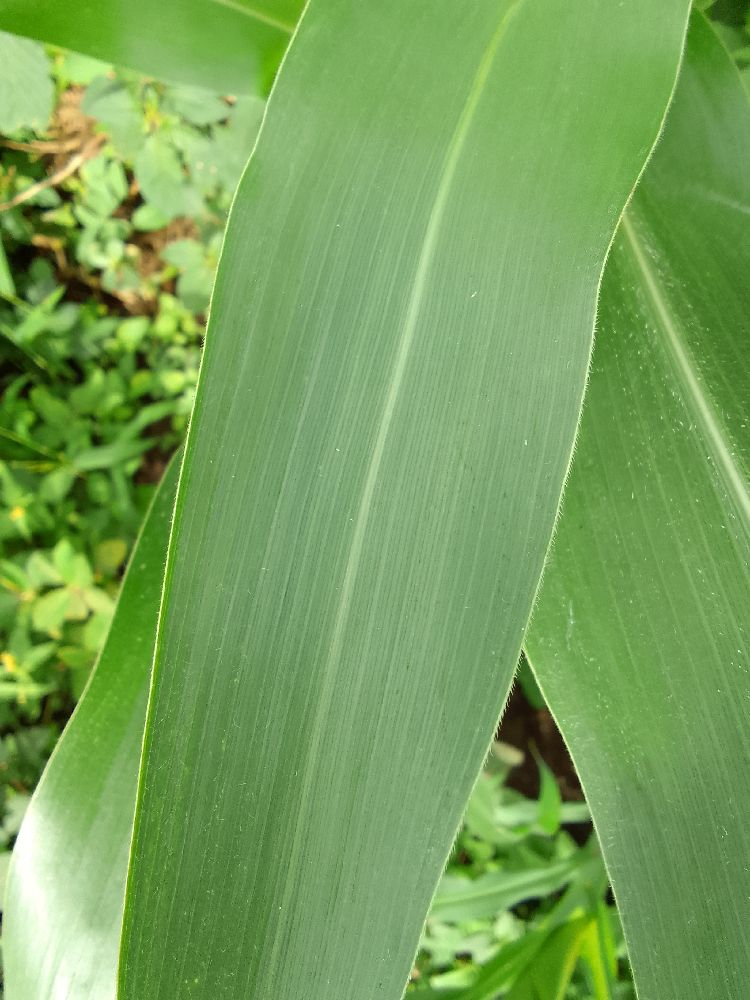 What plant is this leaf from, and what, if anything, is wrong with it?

maize, healthy
